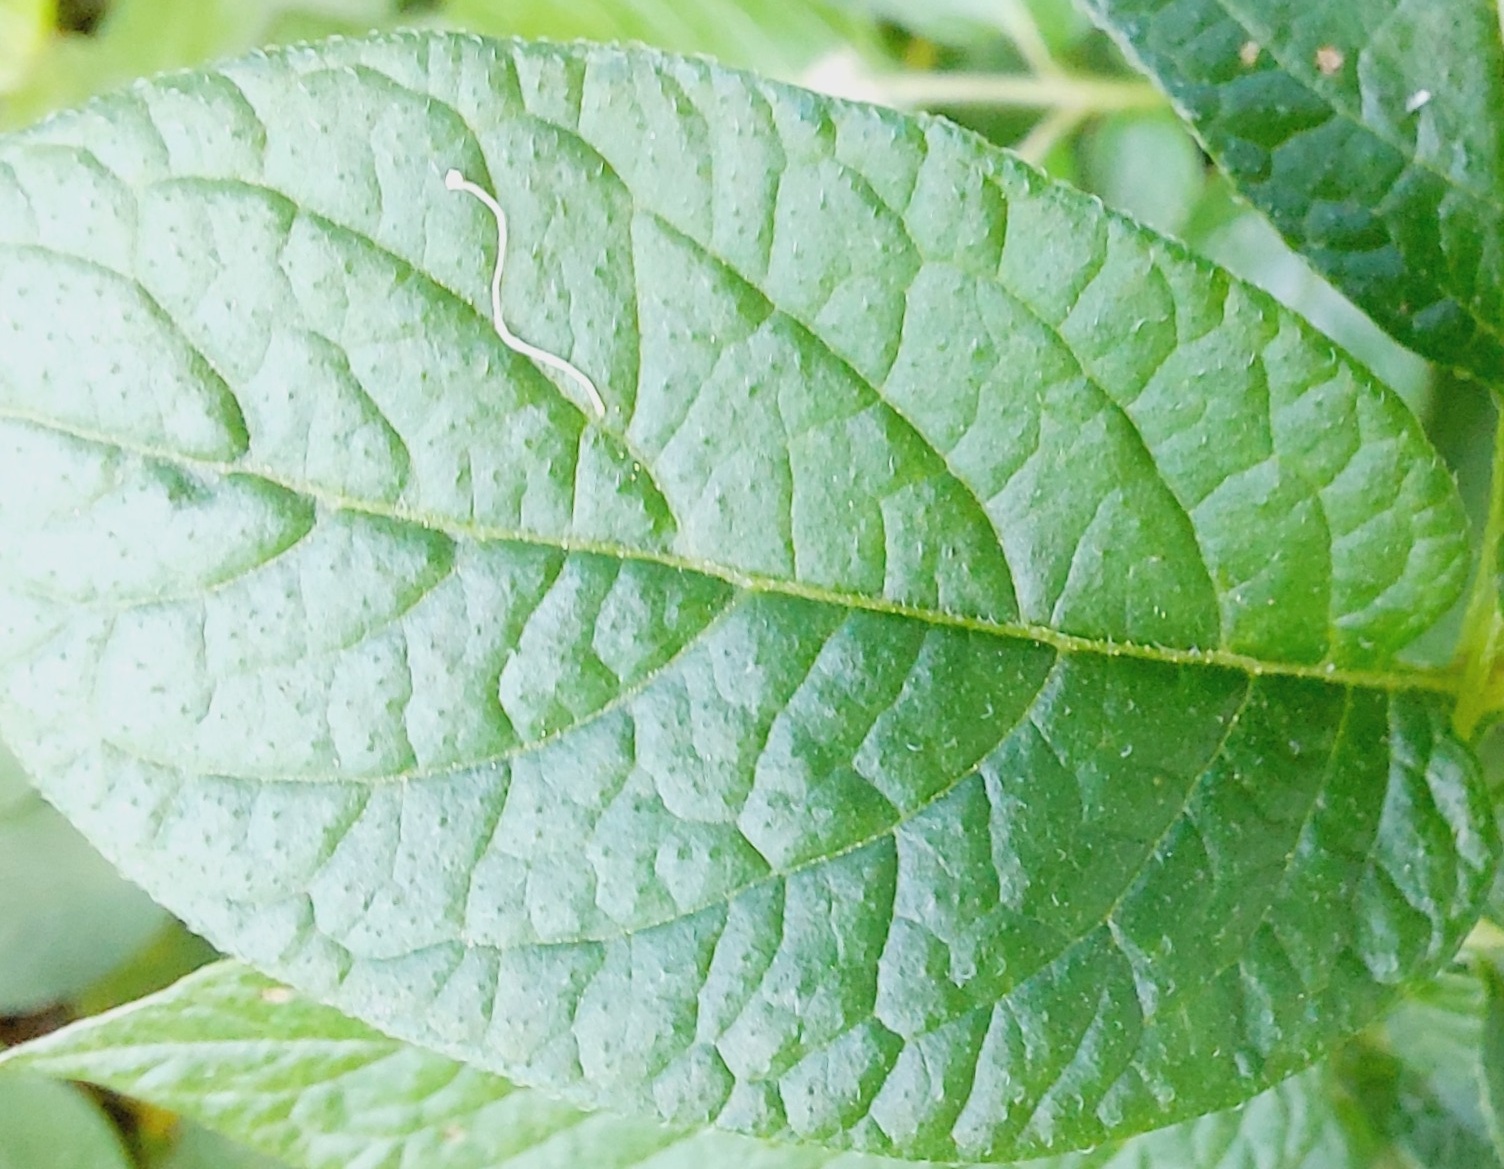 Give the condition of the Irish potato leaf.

healthy
